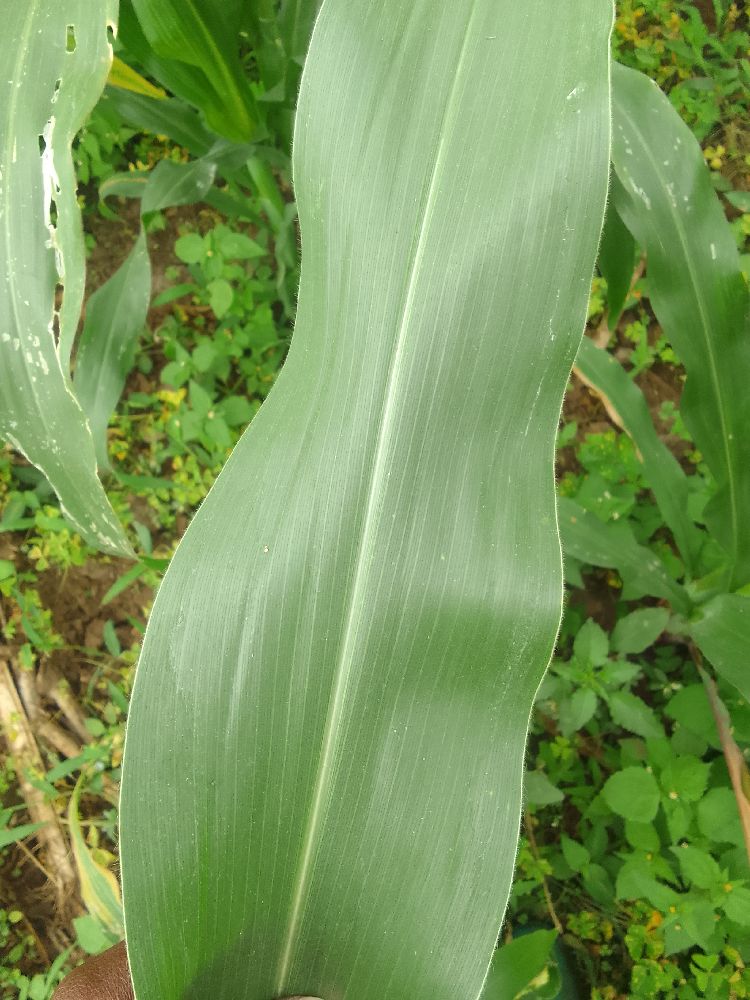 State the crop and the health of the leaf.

maize, healthy
